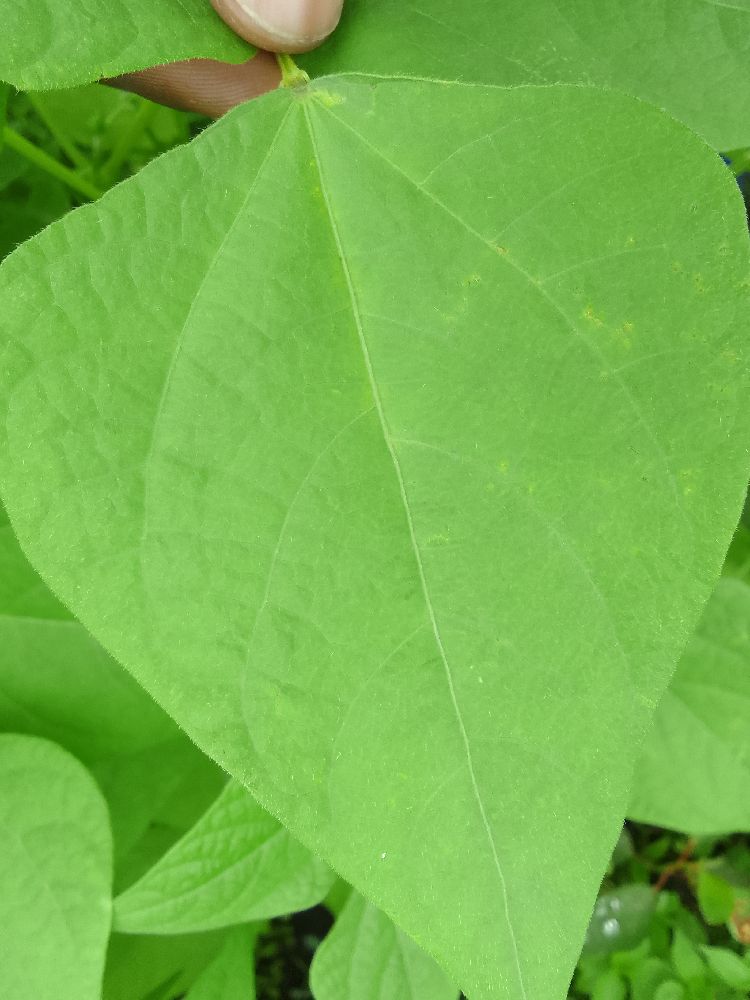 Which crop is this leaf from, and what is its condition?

common bean, healthy
